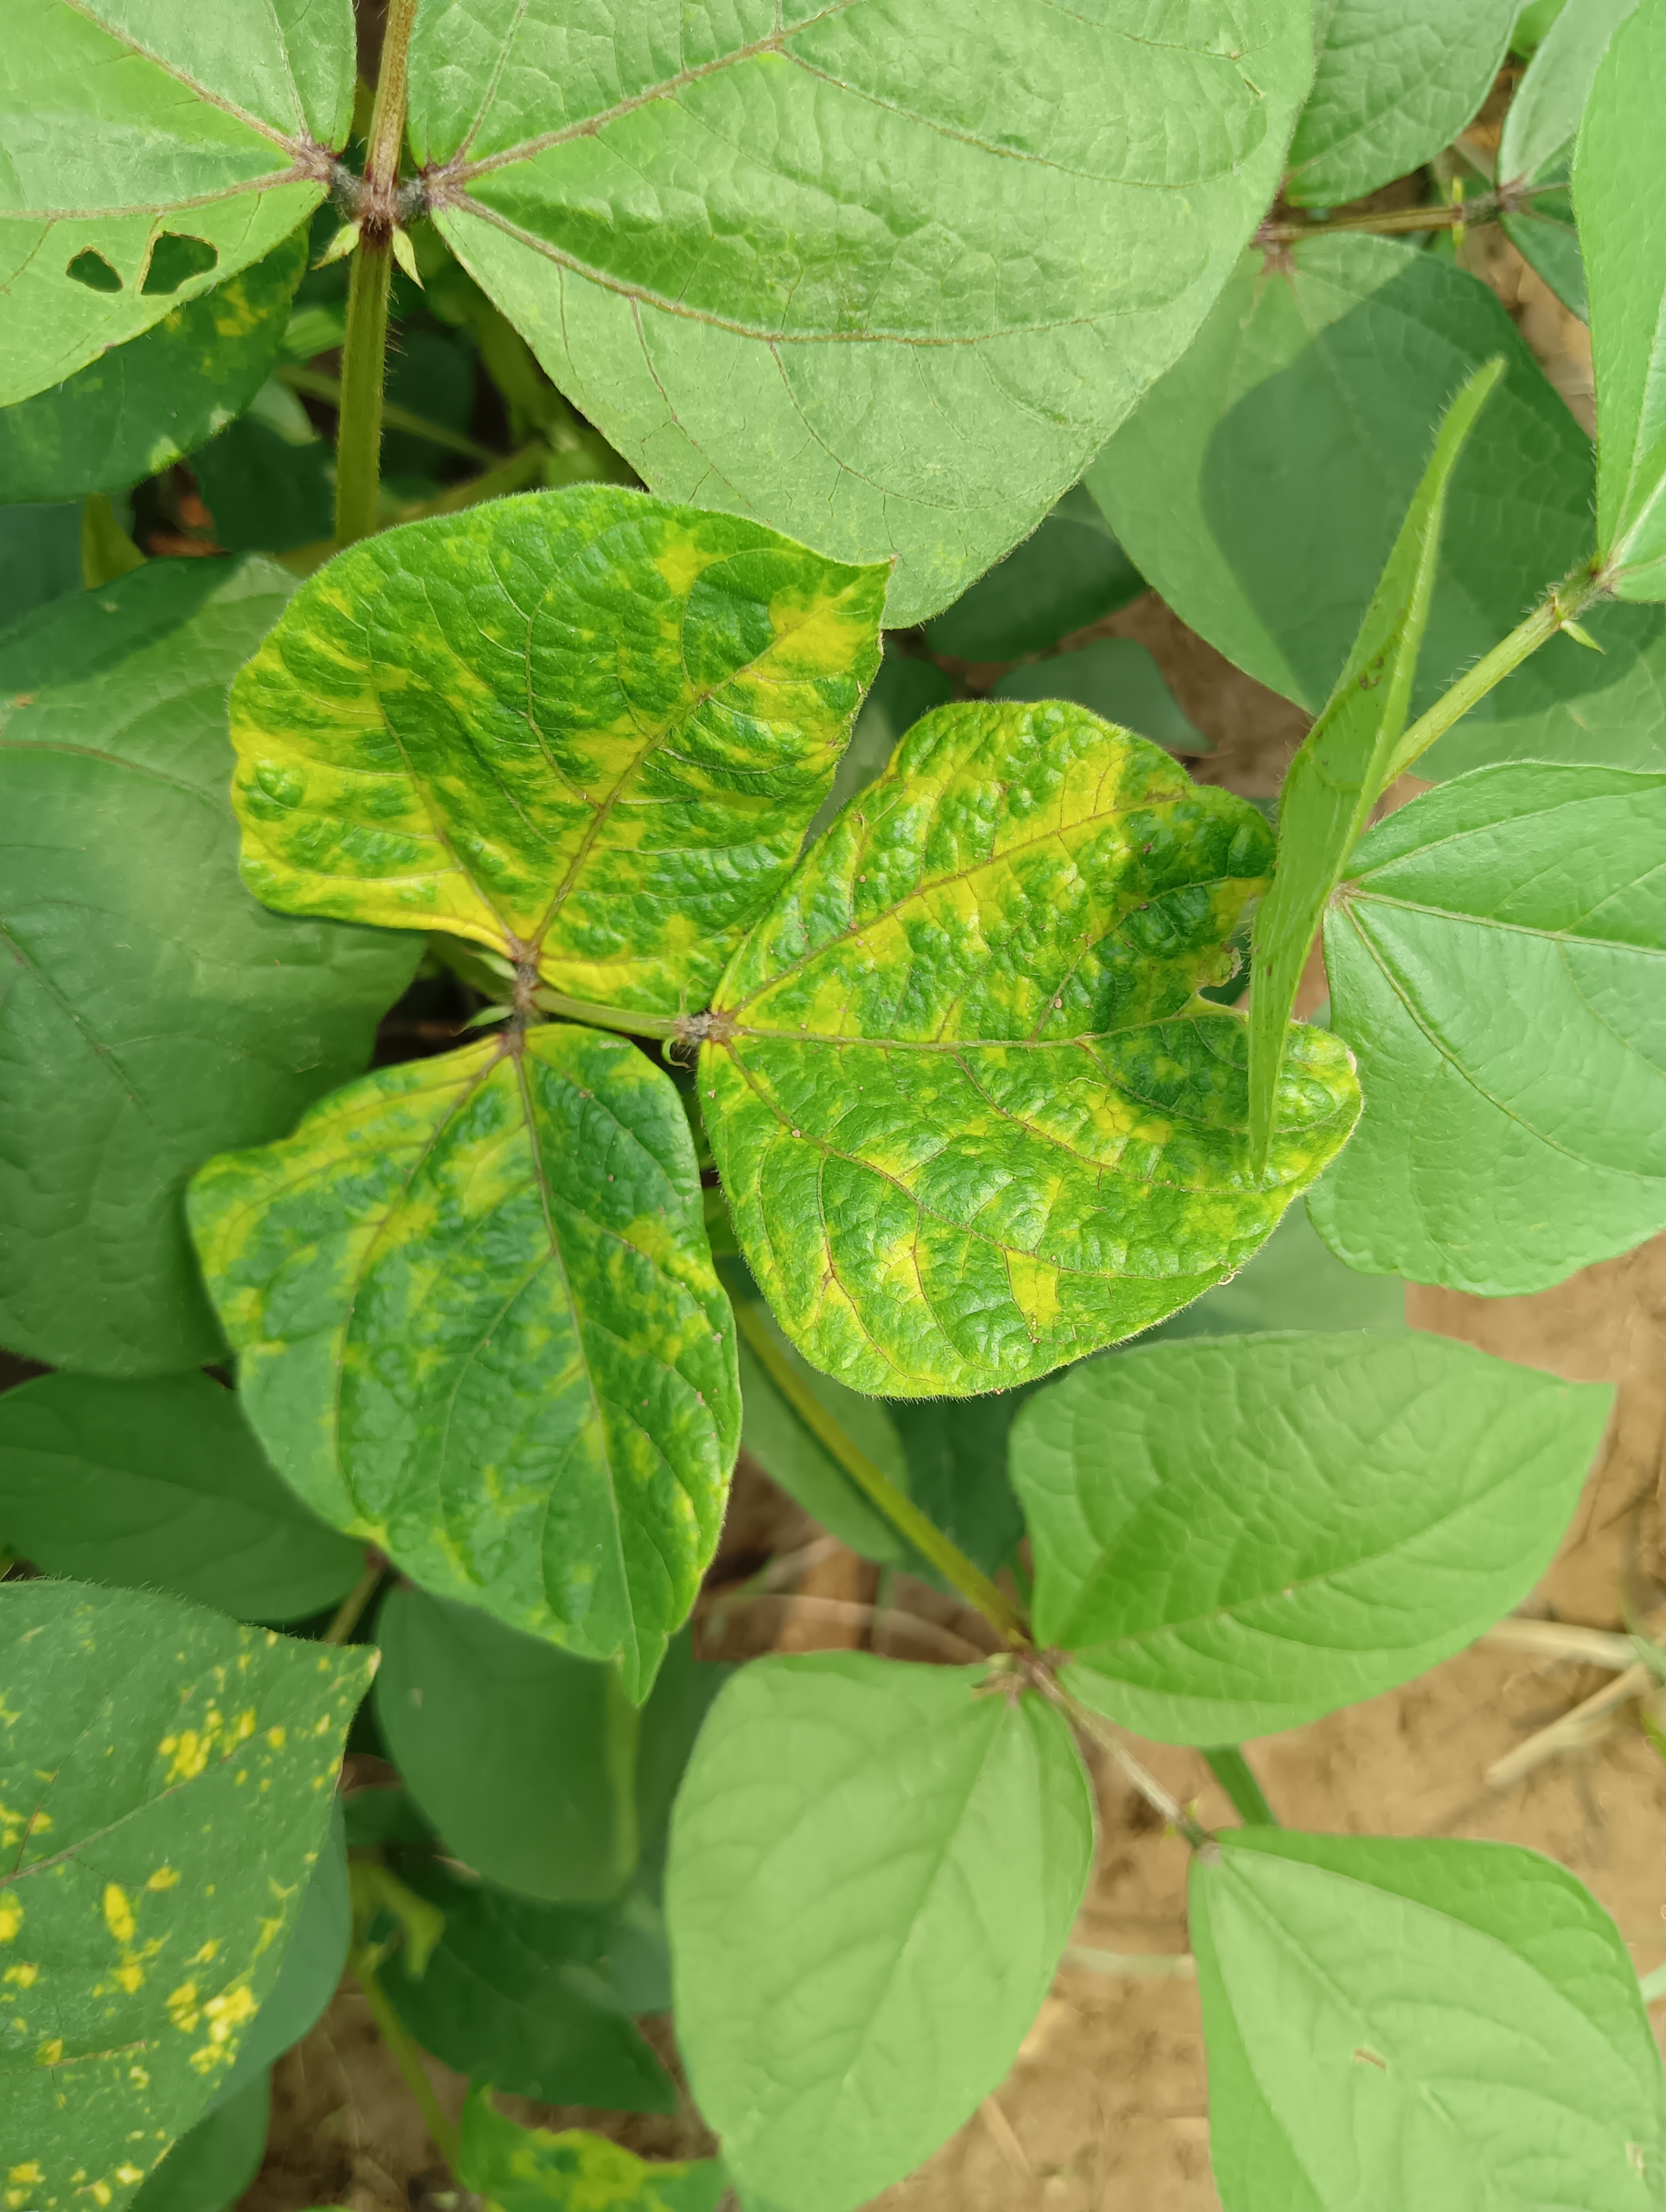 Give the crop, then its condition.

mungbean, yellow mosaic
